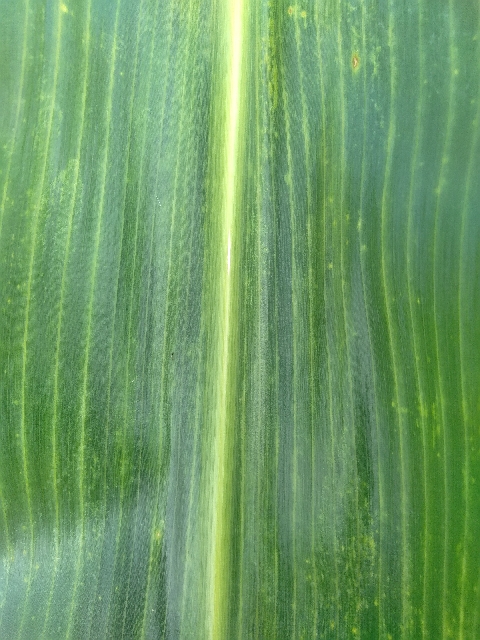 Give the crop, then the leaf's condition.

maize, maize lethal necrosis
